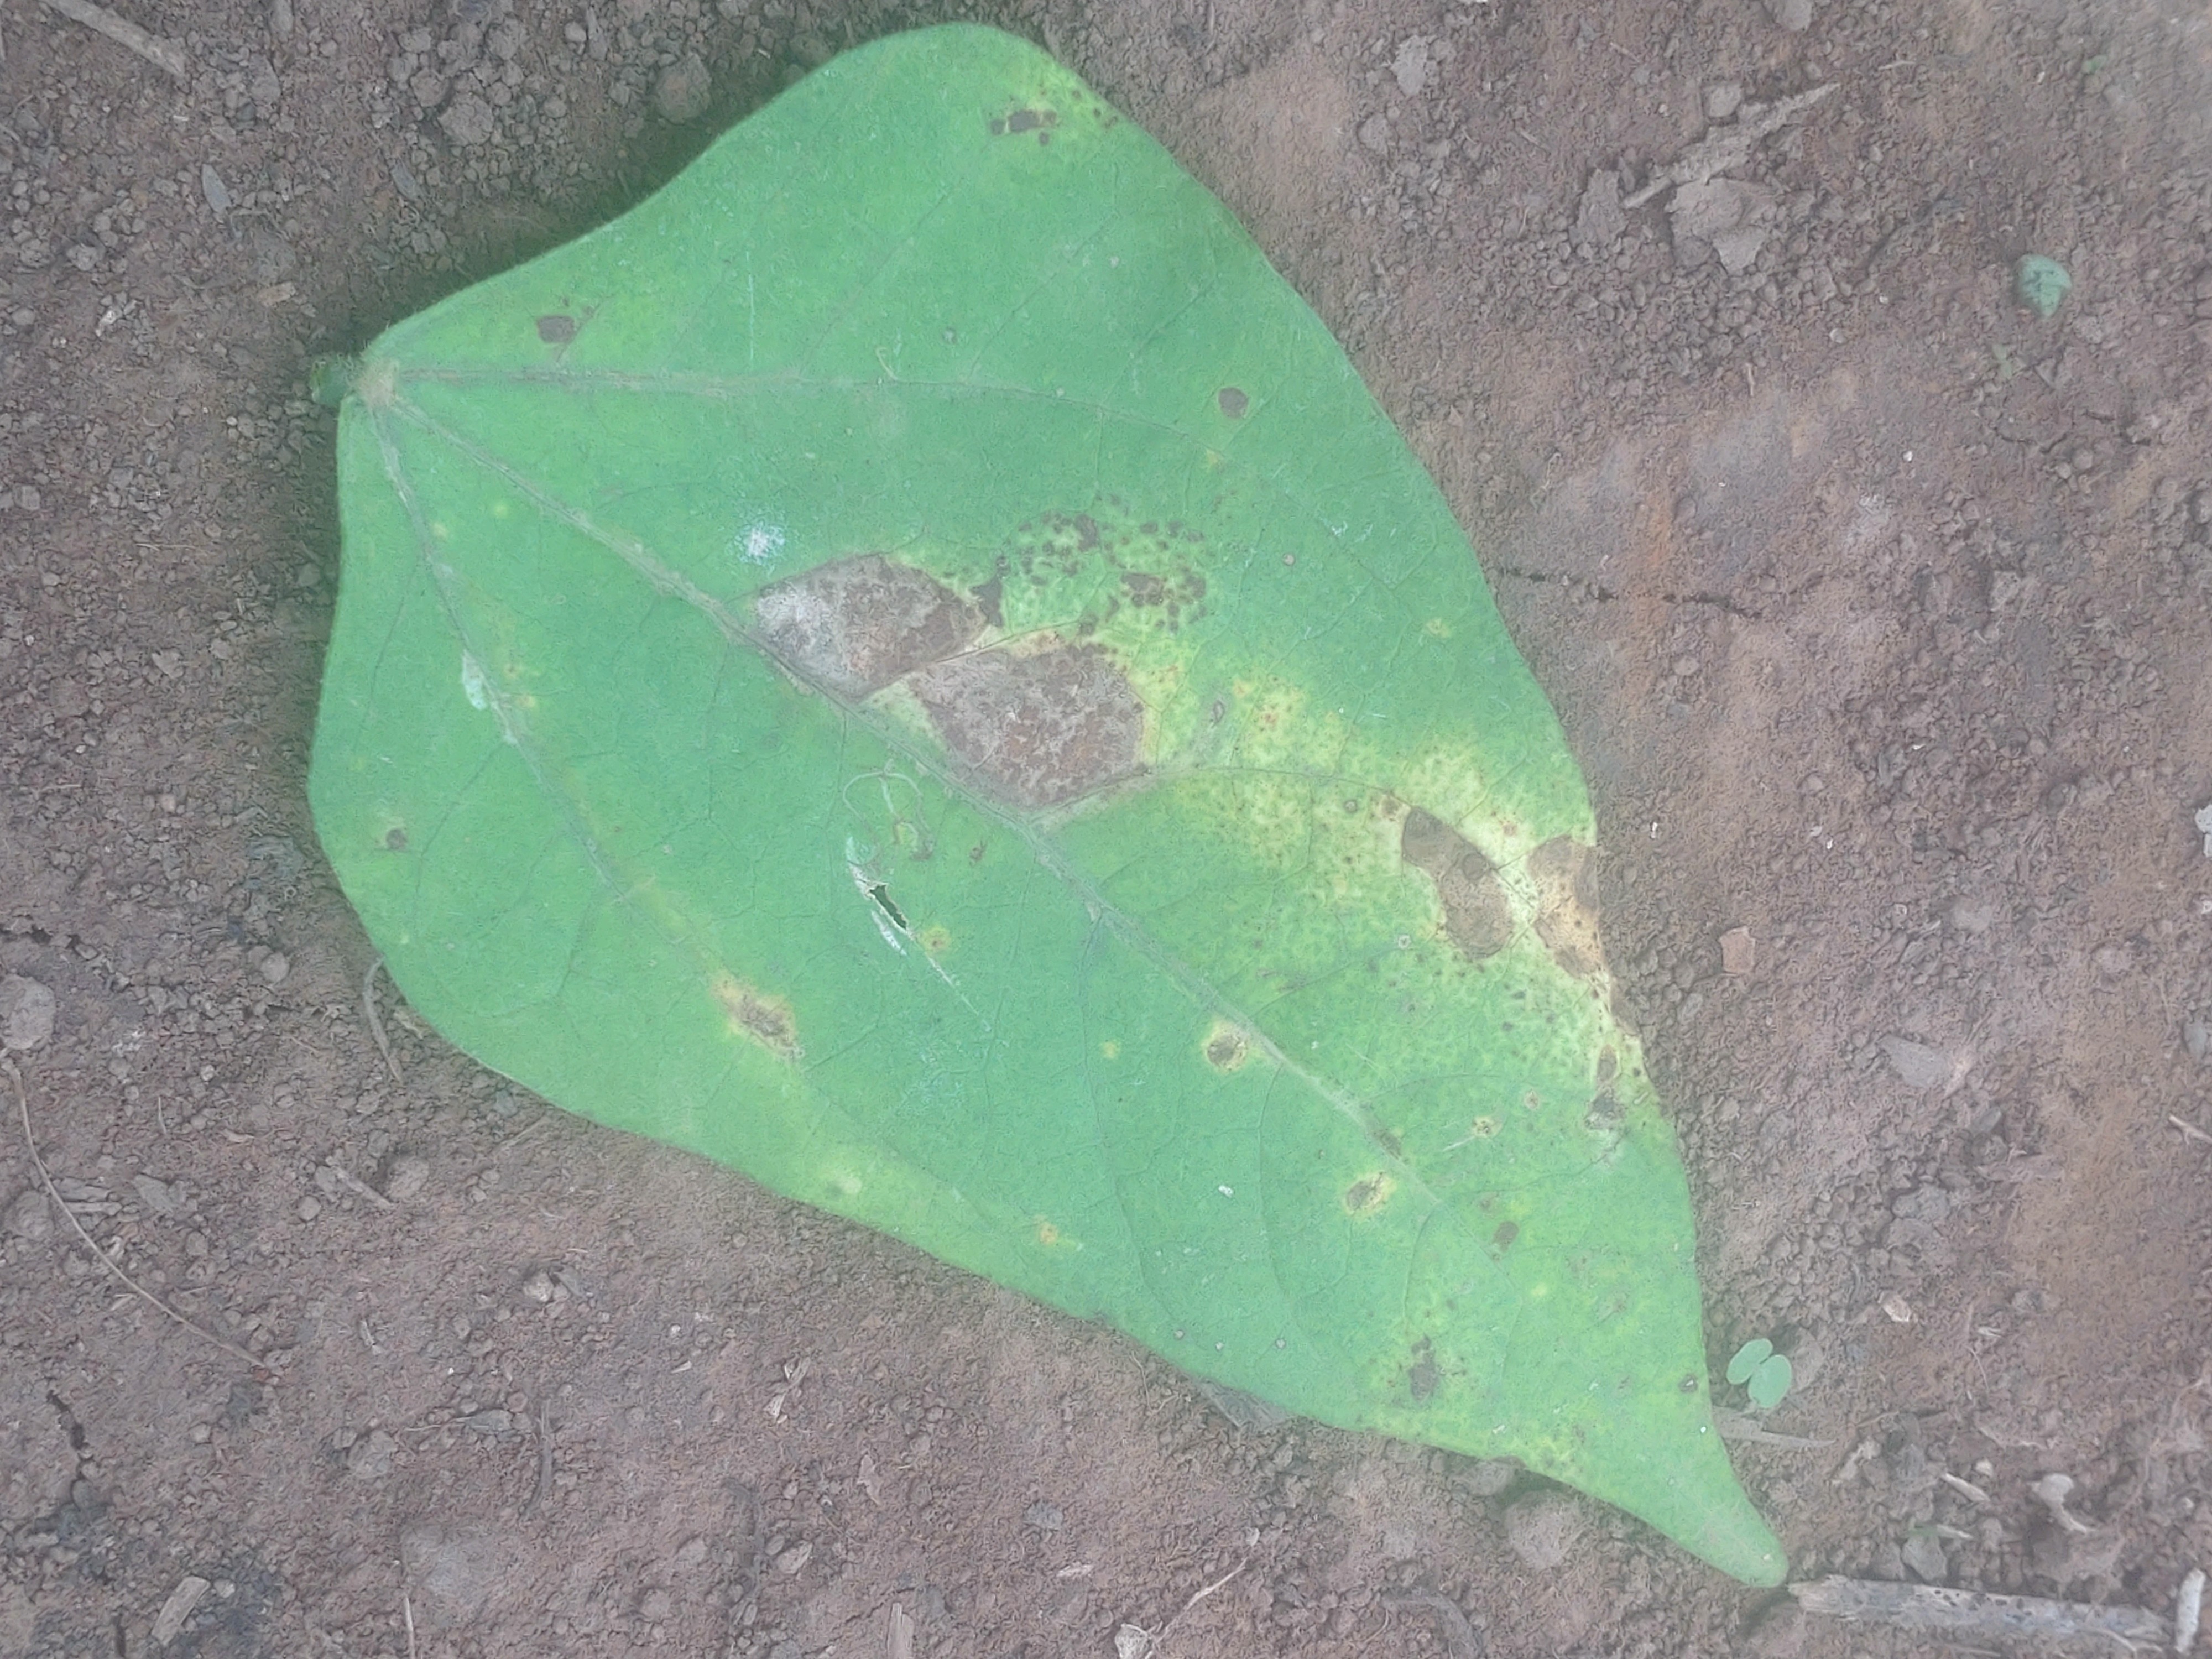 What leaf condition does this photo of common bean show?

rust
